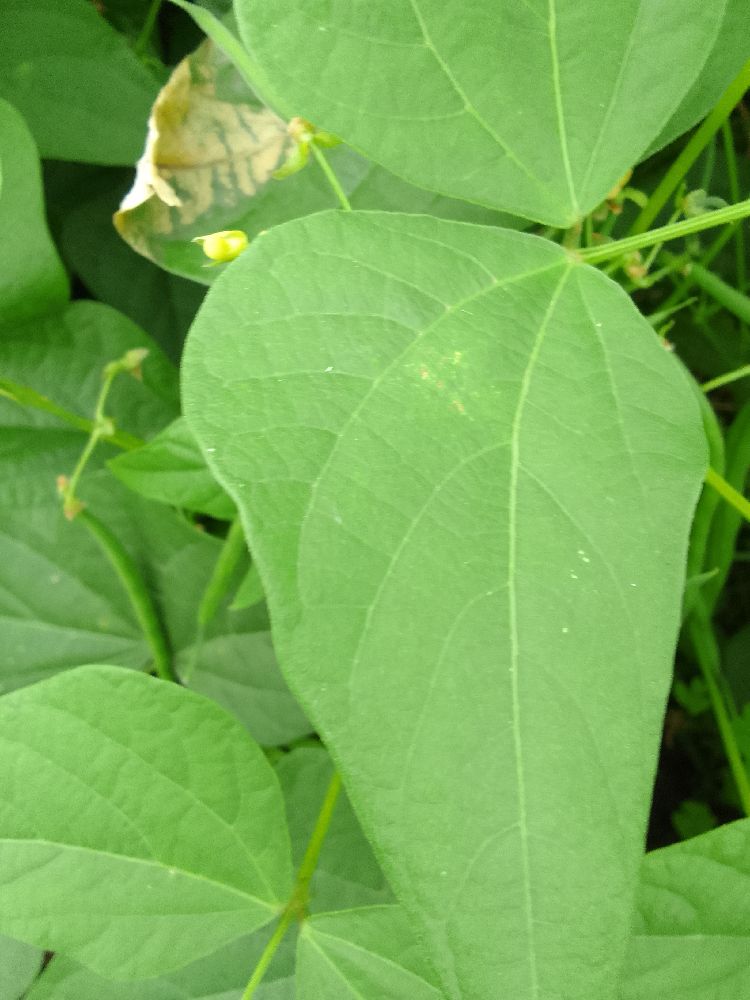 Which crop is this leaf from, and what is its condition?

common bean, healthy
